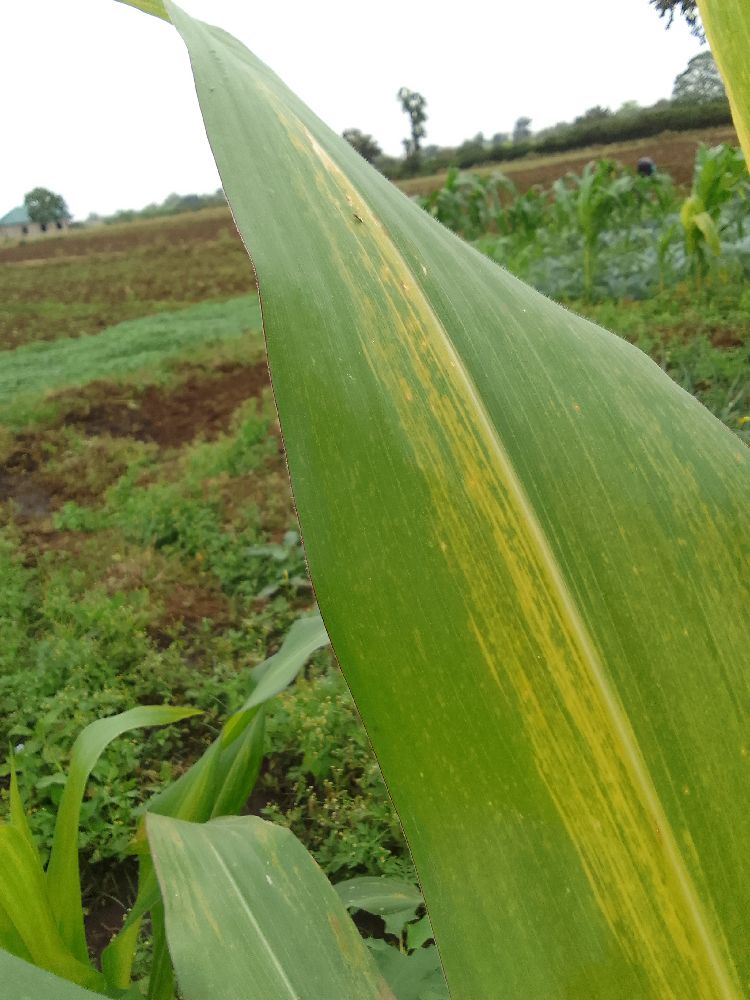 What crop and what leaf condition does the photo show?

maize, maize lethal necrosis
